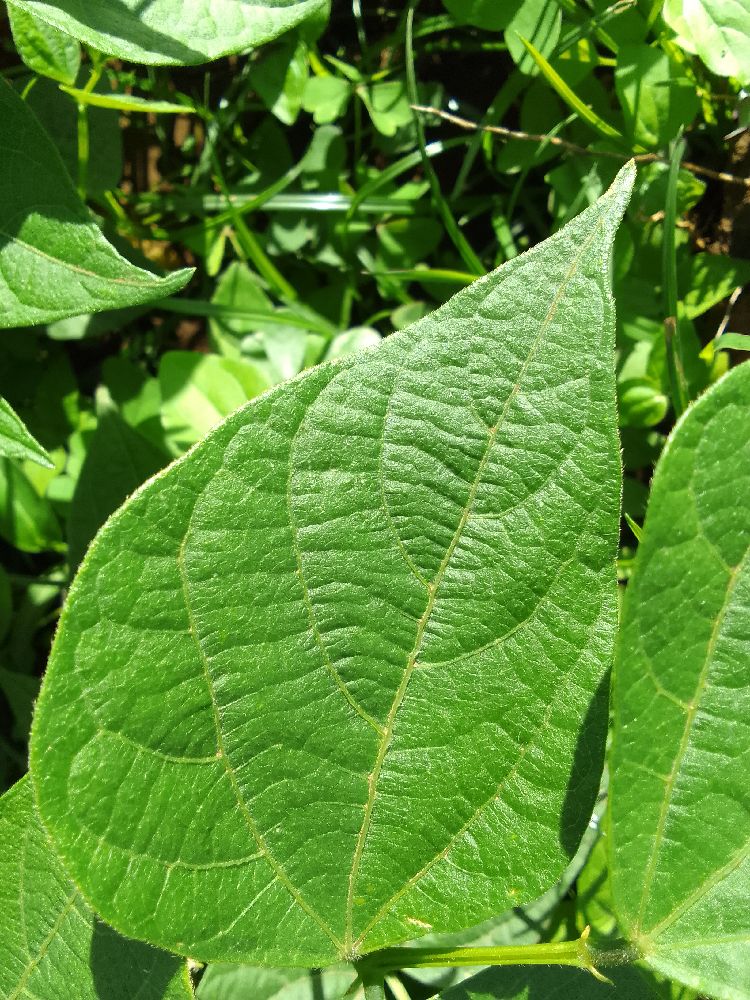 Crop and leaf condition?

common bean, healthy
